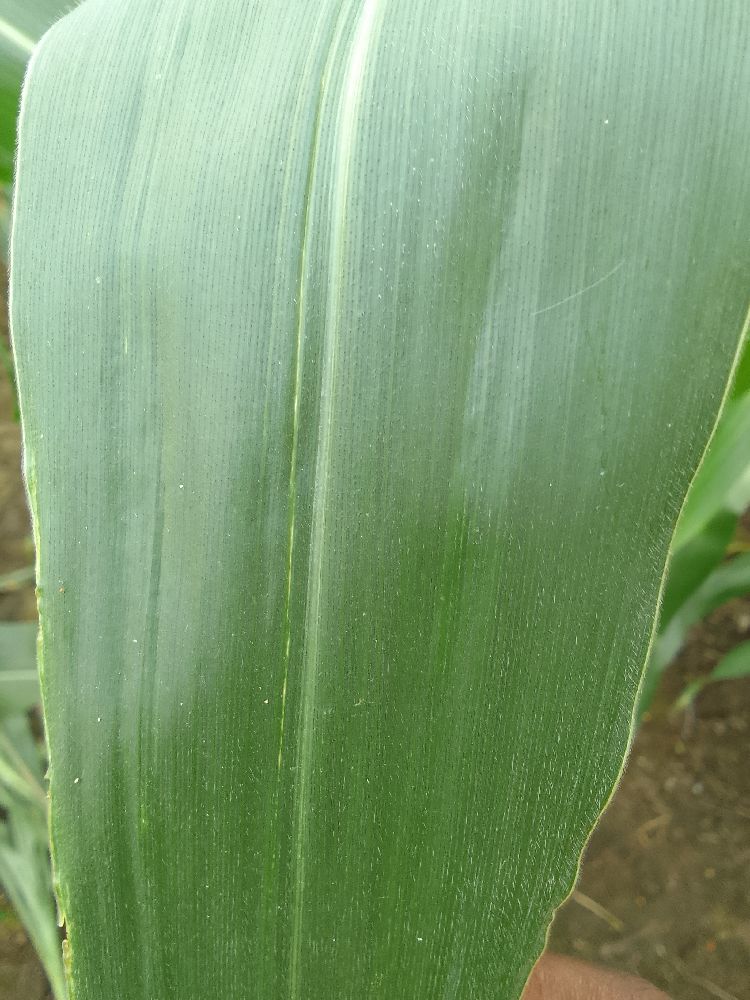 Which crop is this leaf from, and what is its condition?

maize, healthy
